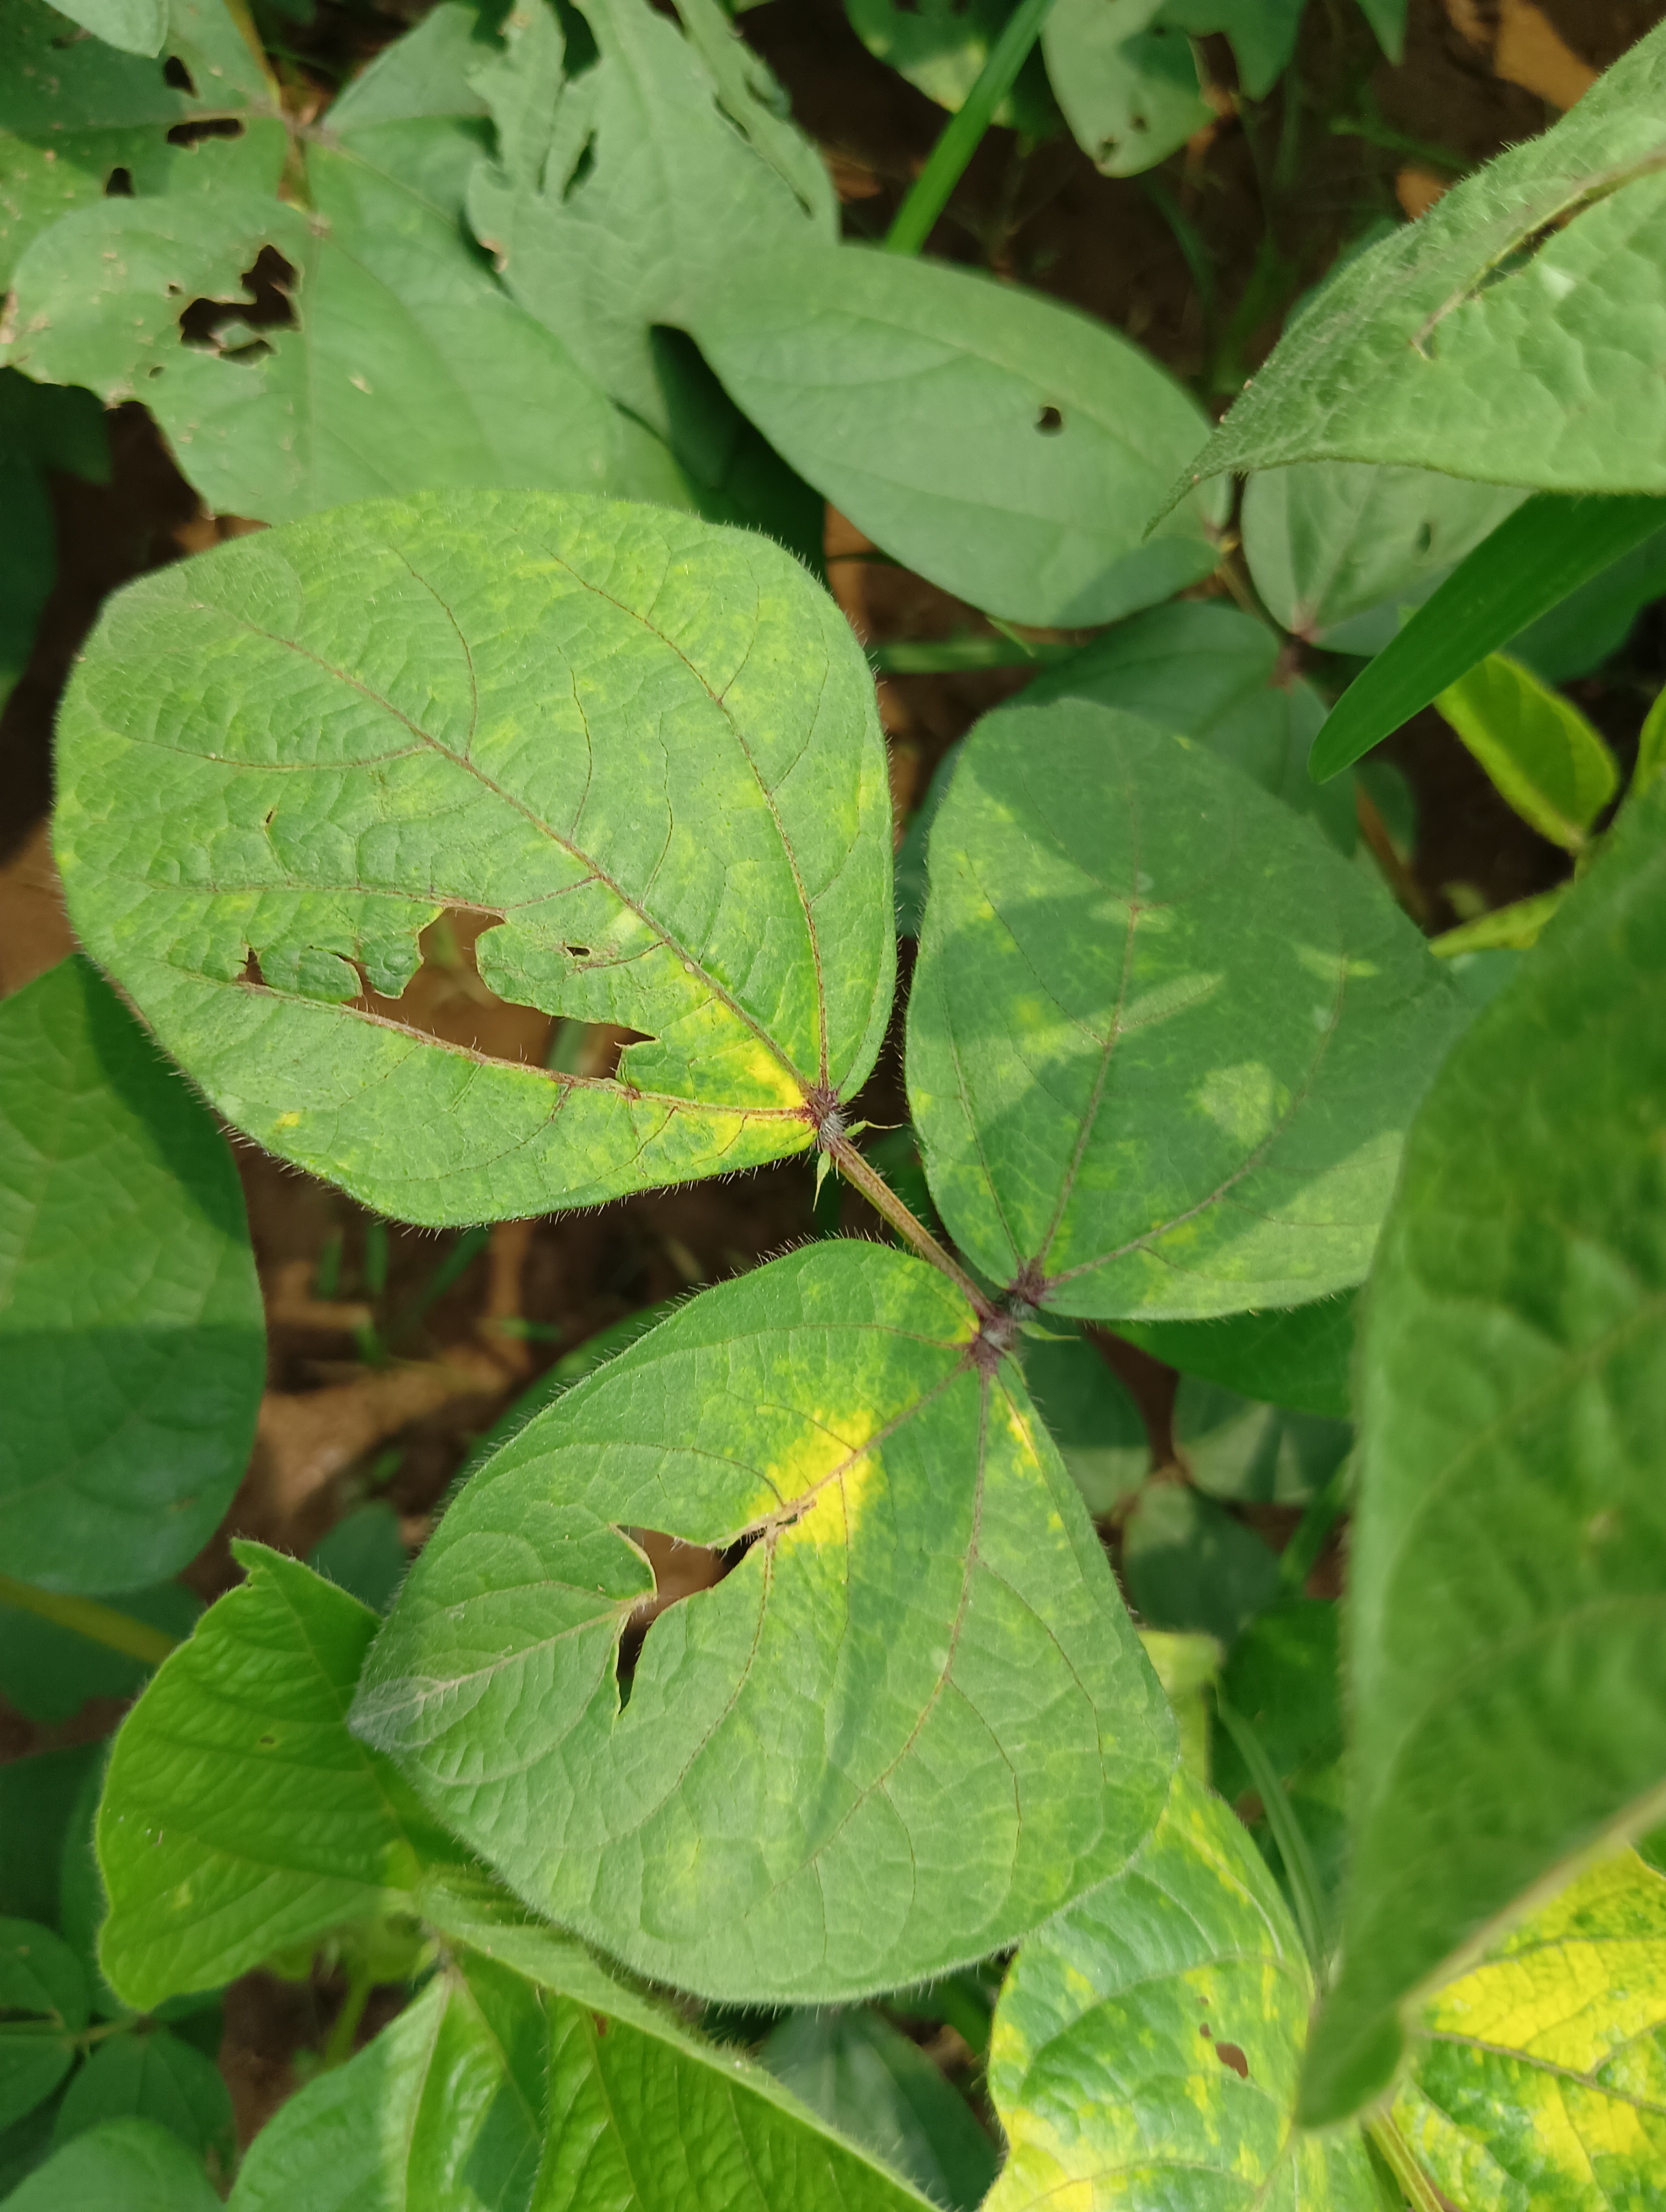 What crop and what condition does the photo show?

mungbean, yellow mosaic
